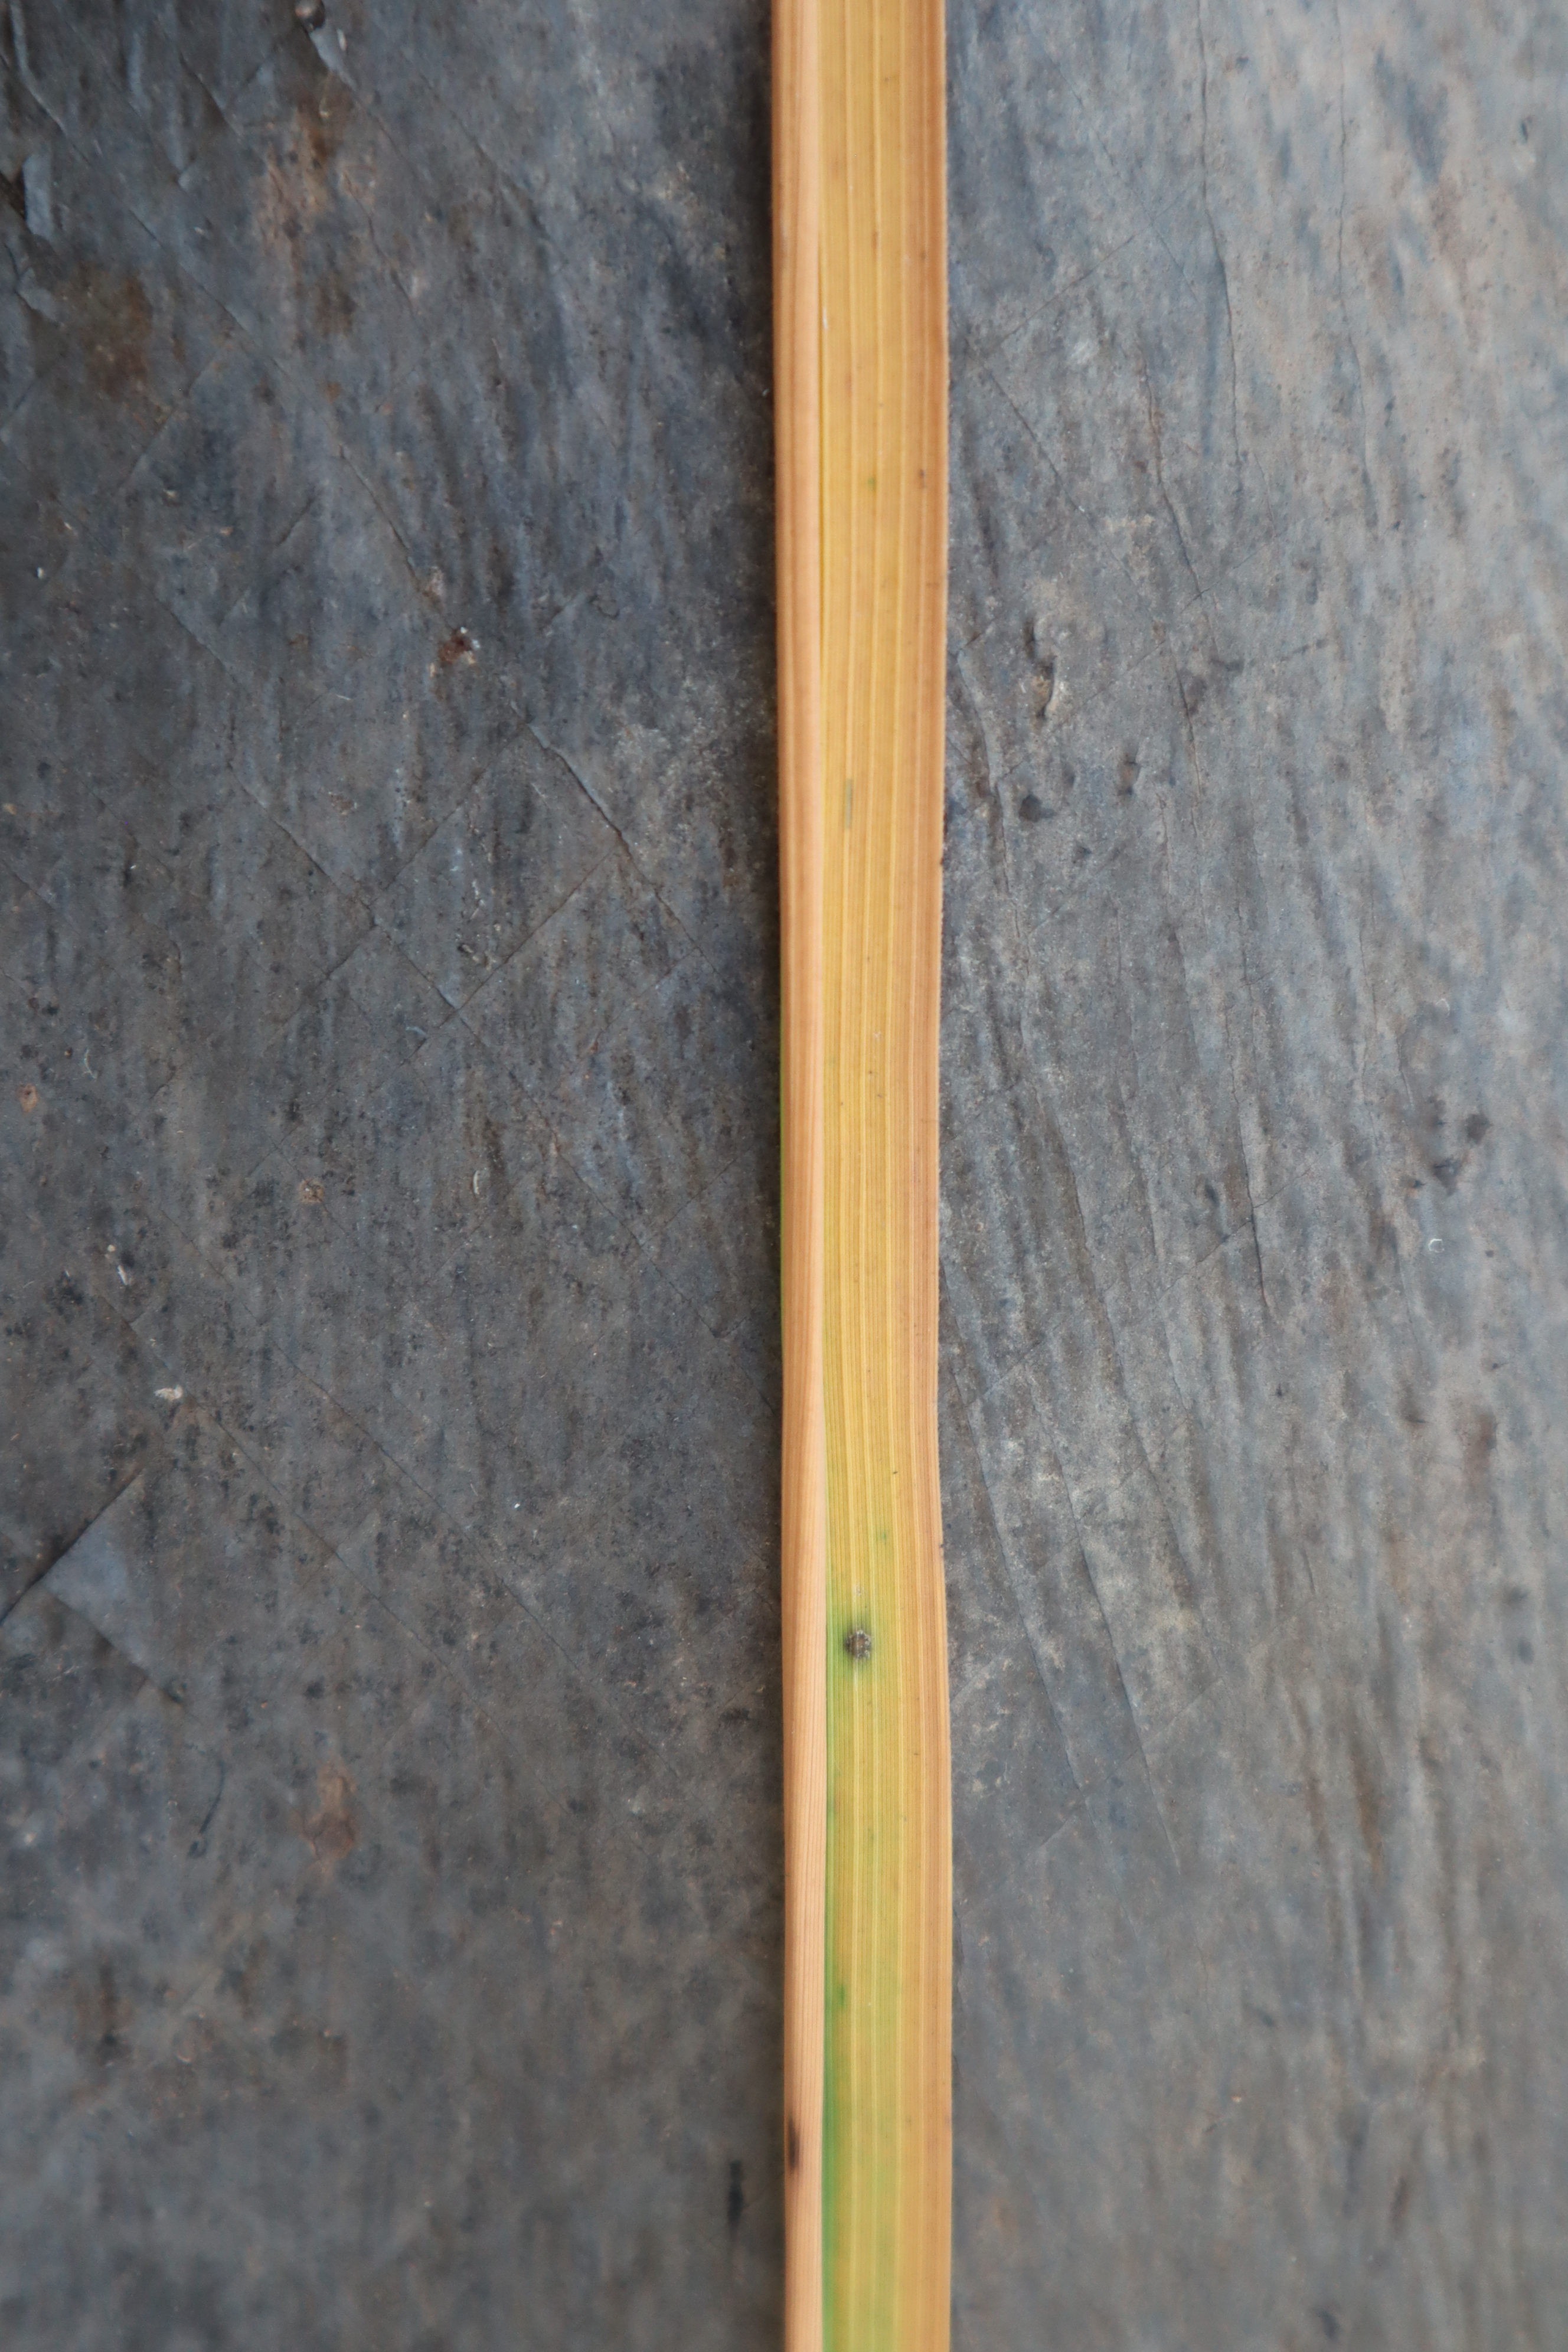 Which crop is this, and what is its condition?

rice, tungro virus disease
